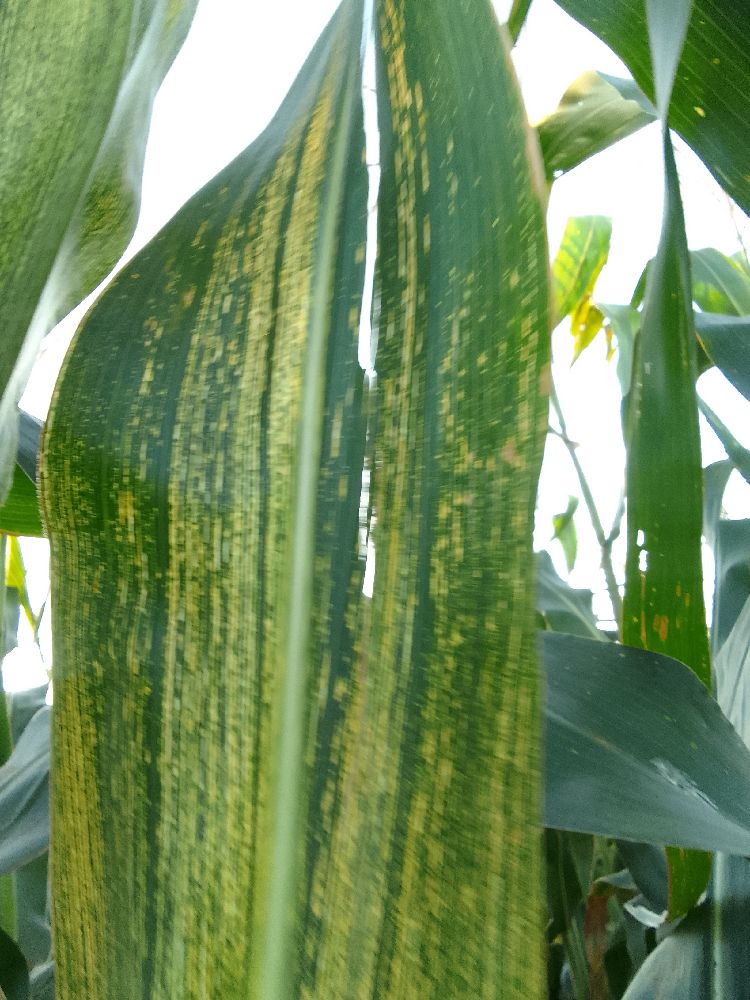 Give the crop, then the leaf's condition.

maize, maize streak virus
